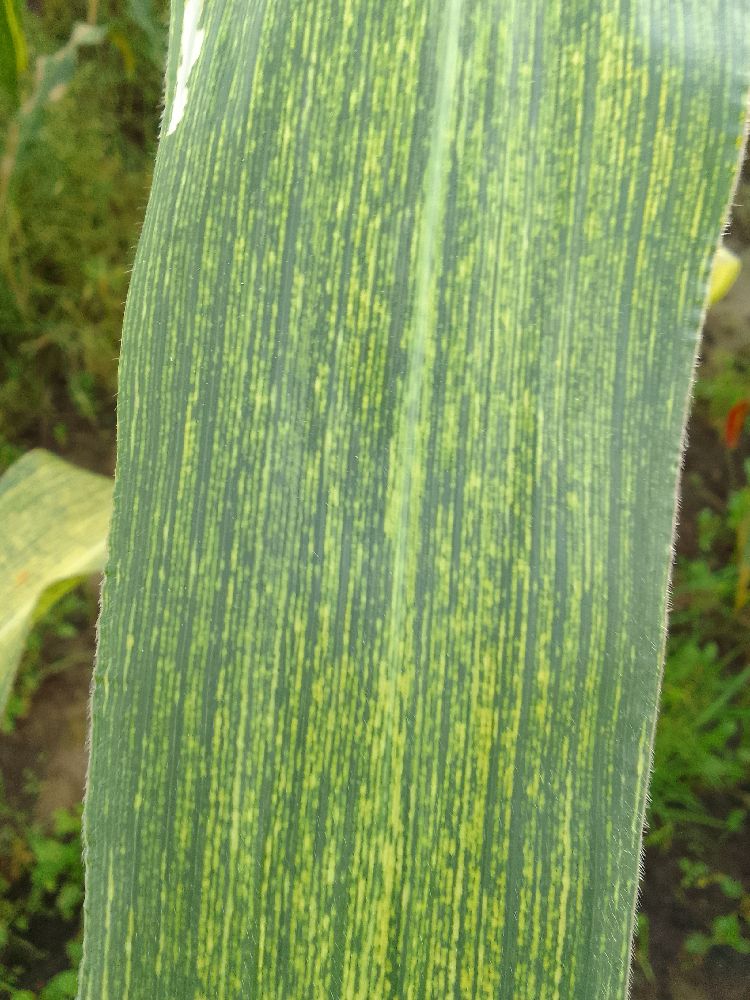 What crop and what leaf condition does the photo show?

maize, maize streak virus
